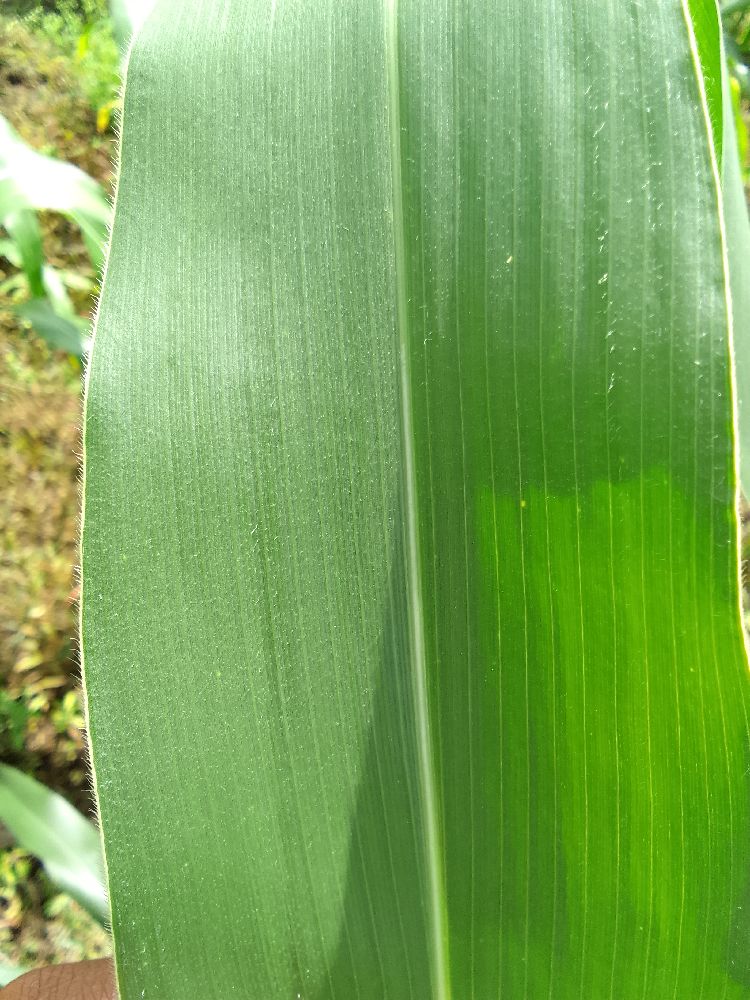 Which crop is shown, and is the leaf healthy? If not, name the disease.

maize, healthy
